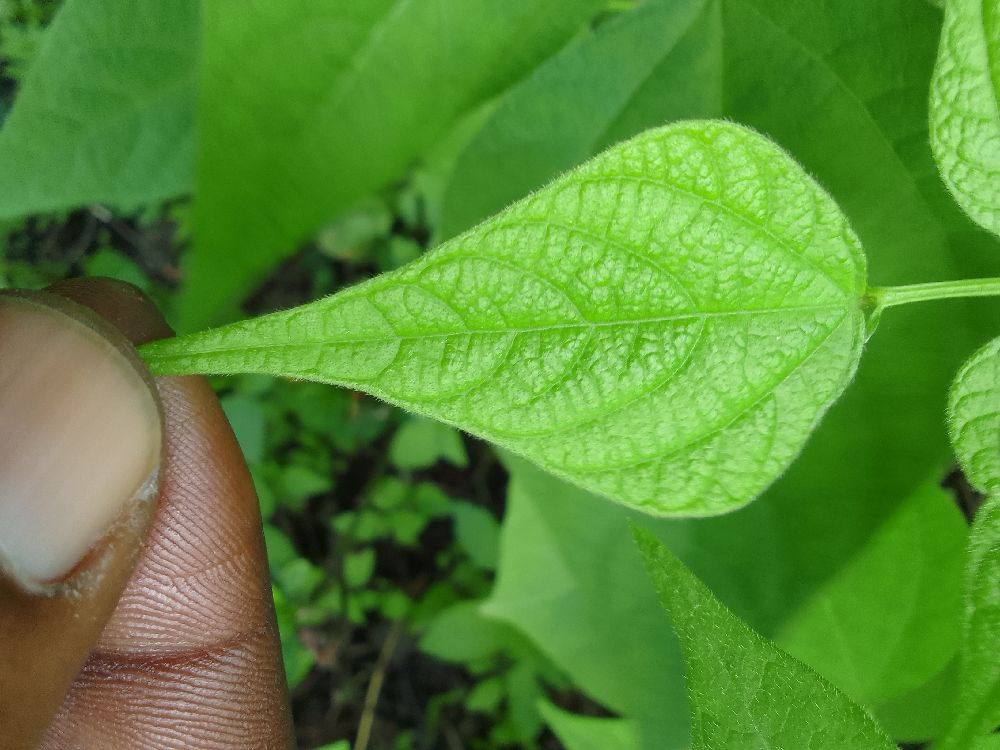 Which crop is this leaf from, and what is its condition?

common bean, healthy
